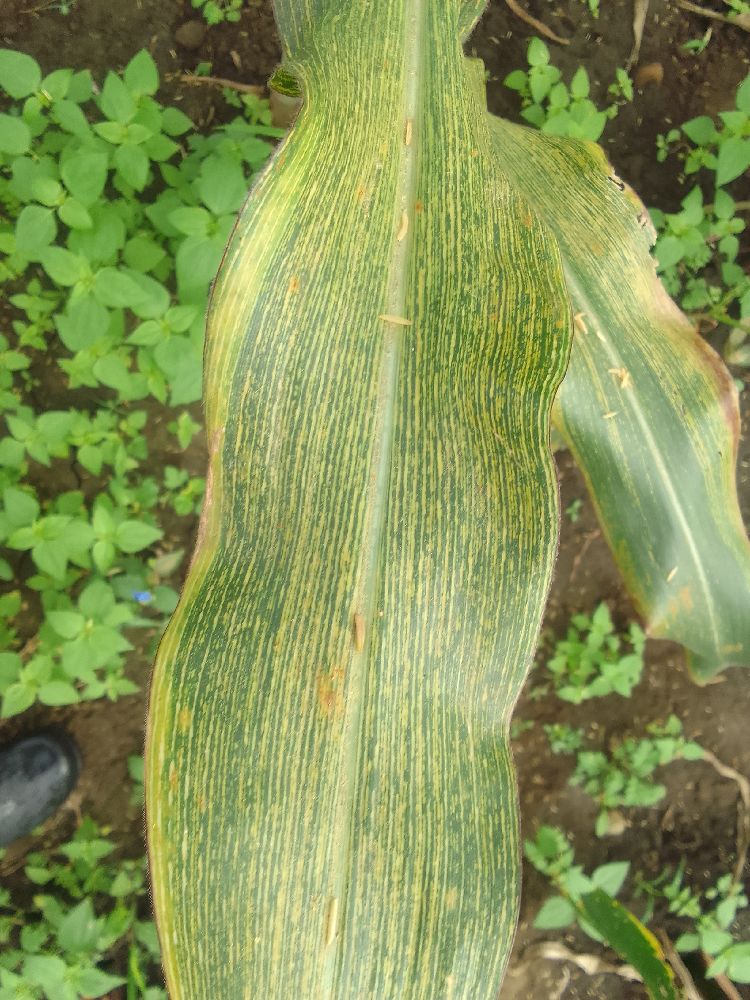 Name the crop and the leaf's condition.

maize, maize streak virus
